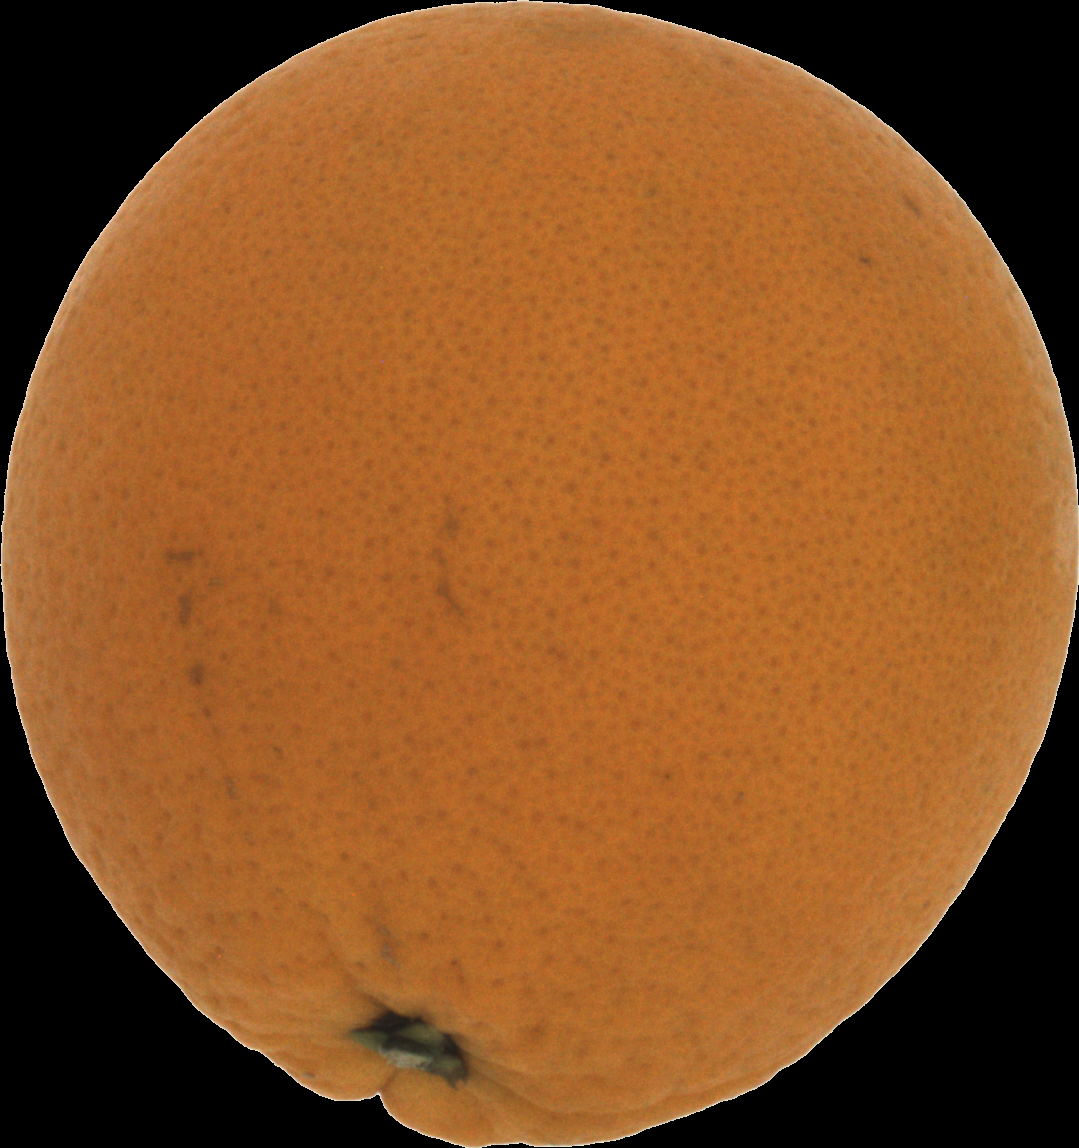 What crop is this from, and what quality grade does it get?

orange, good
